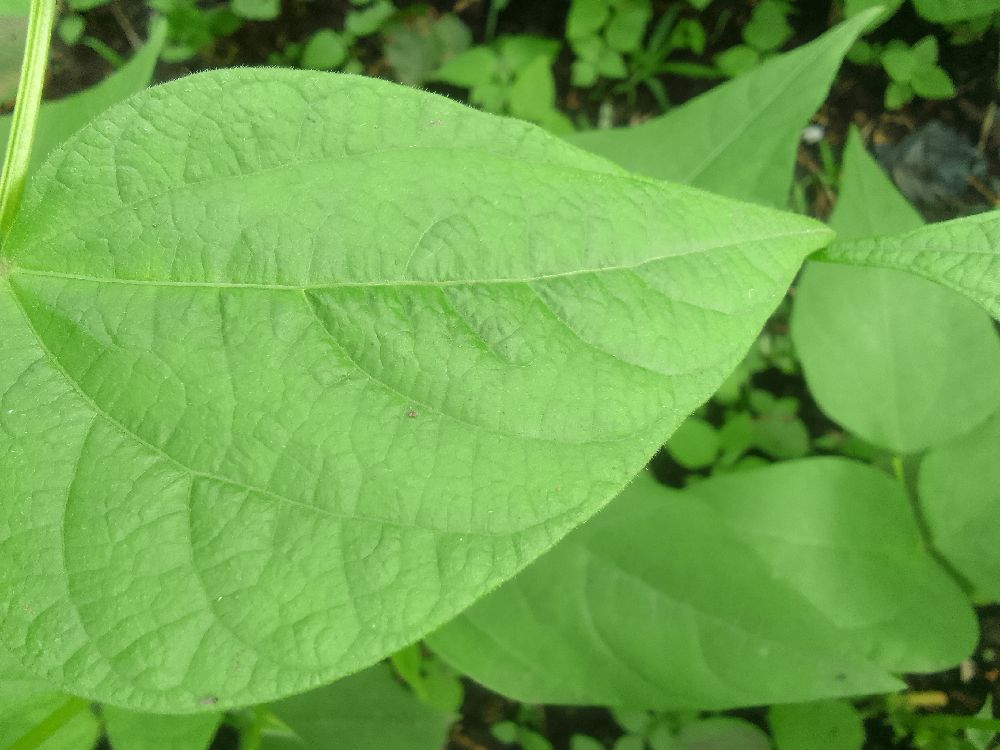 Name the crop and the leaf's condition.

common bean, healthy
